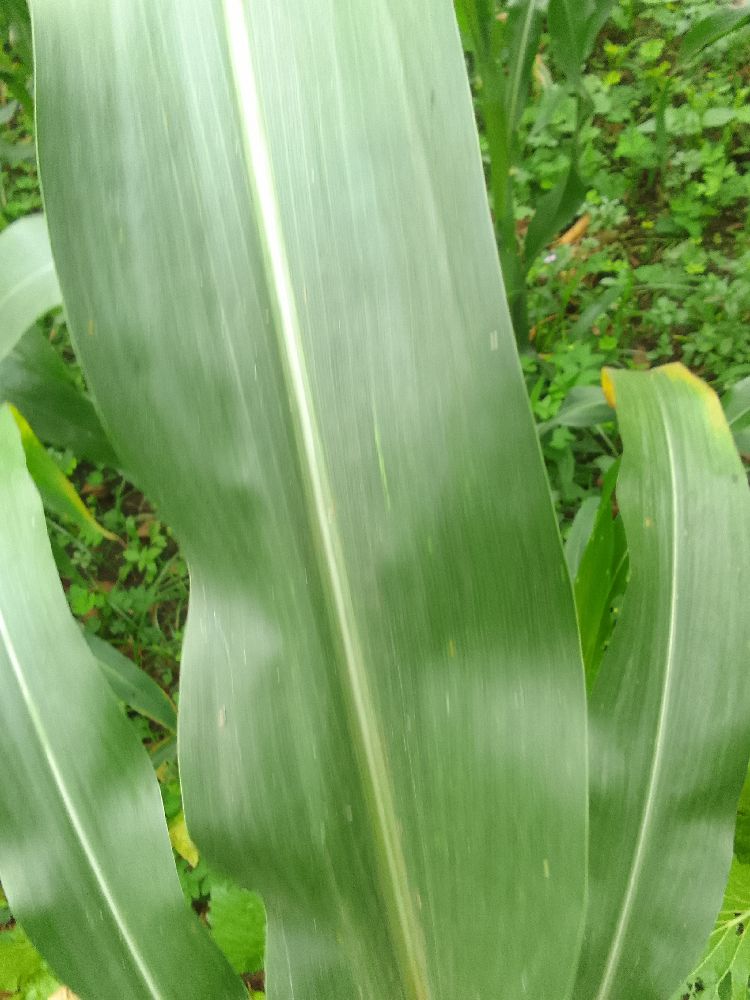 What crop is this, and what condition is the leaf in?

maize, healthy
